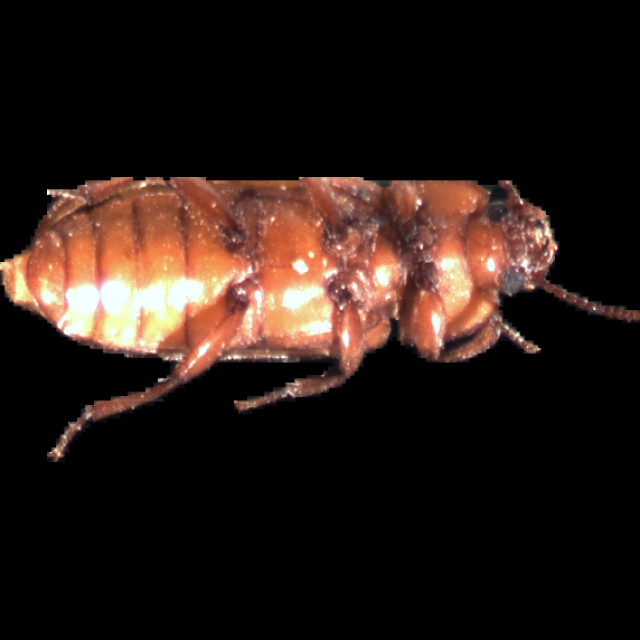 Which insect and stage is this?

mealworm beetle
